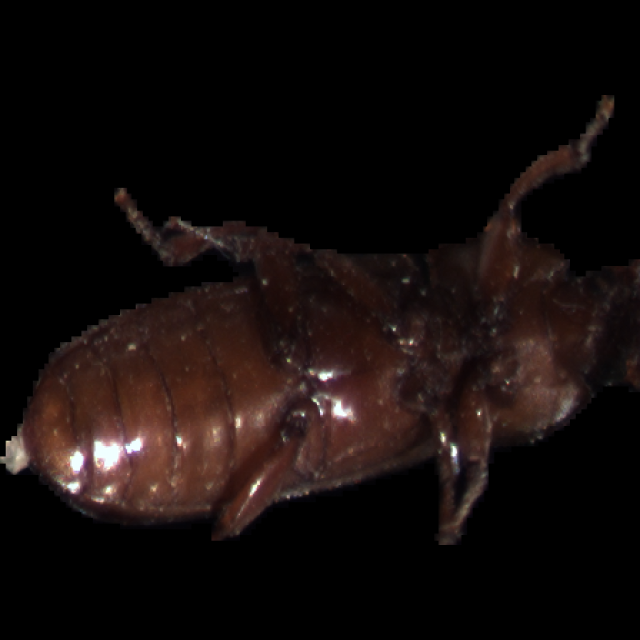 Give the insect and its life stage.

mealworm beetle
